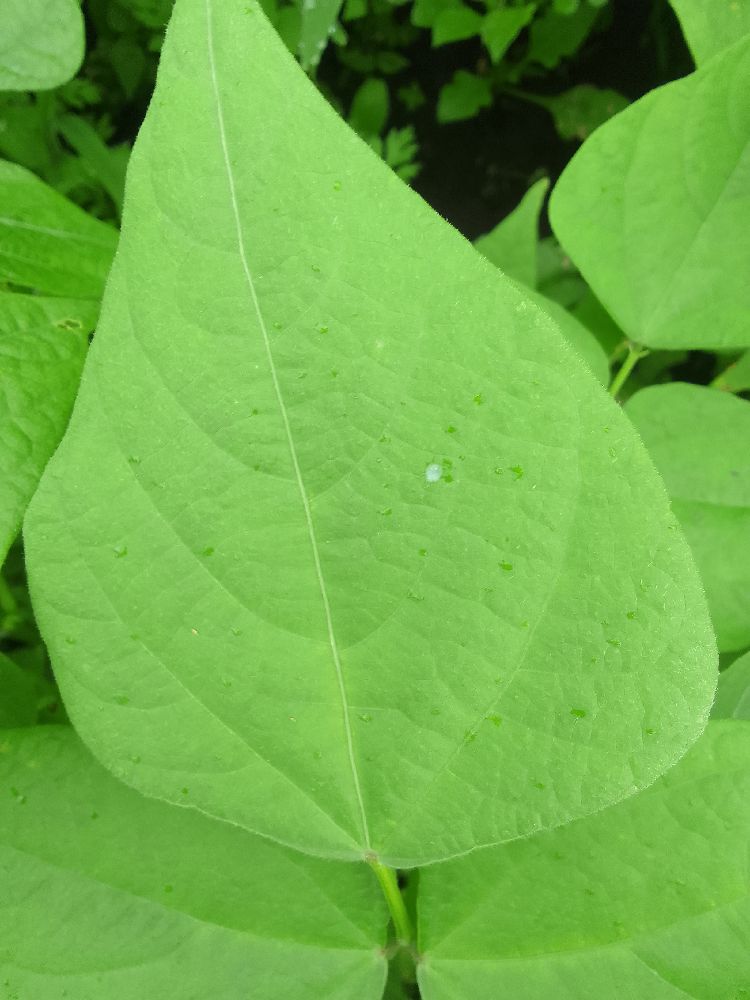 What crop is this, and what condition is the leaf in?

common bean, healthy
